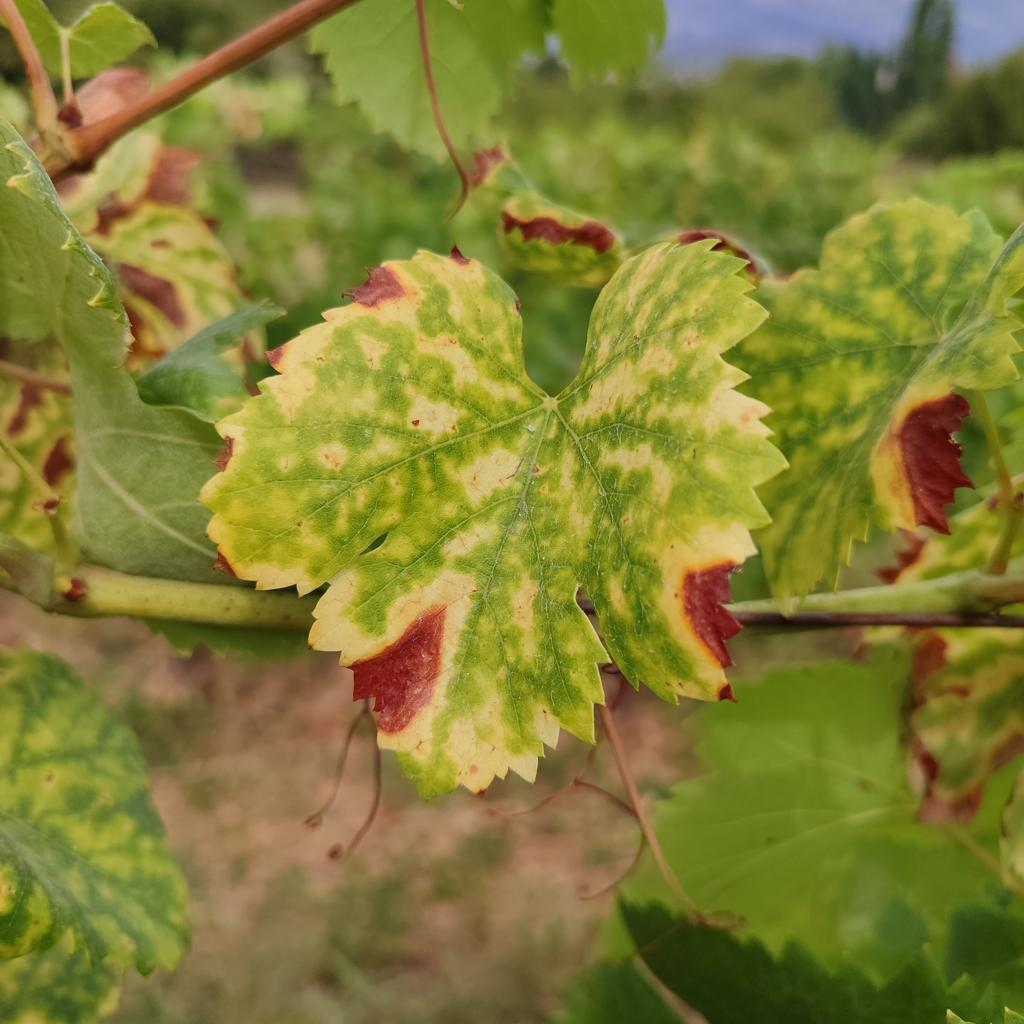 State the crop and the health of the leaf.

grapevine, esca complex
